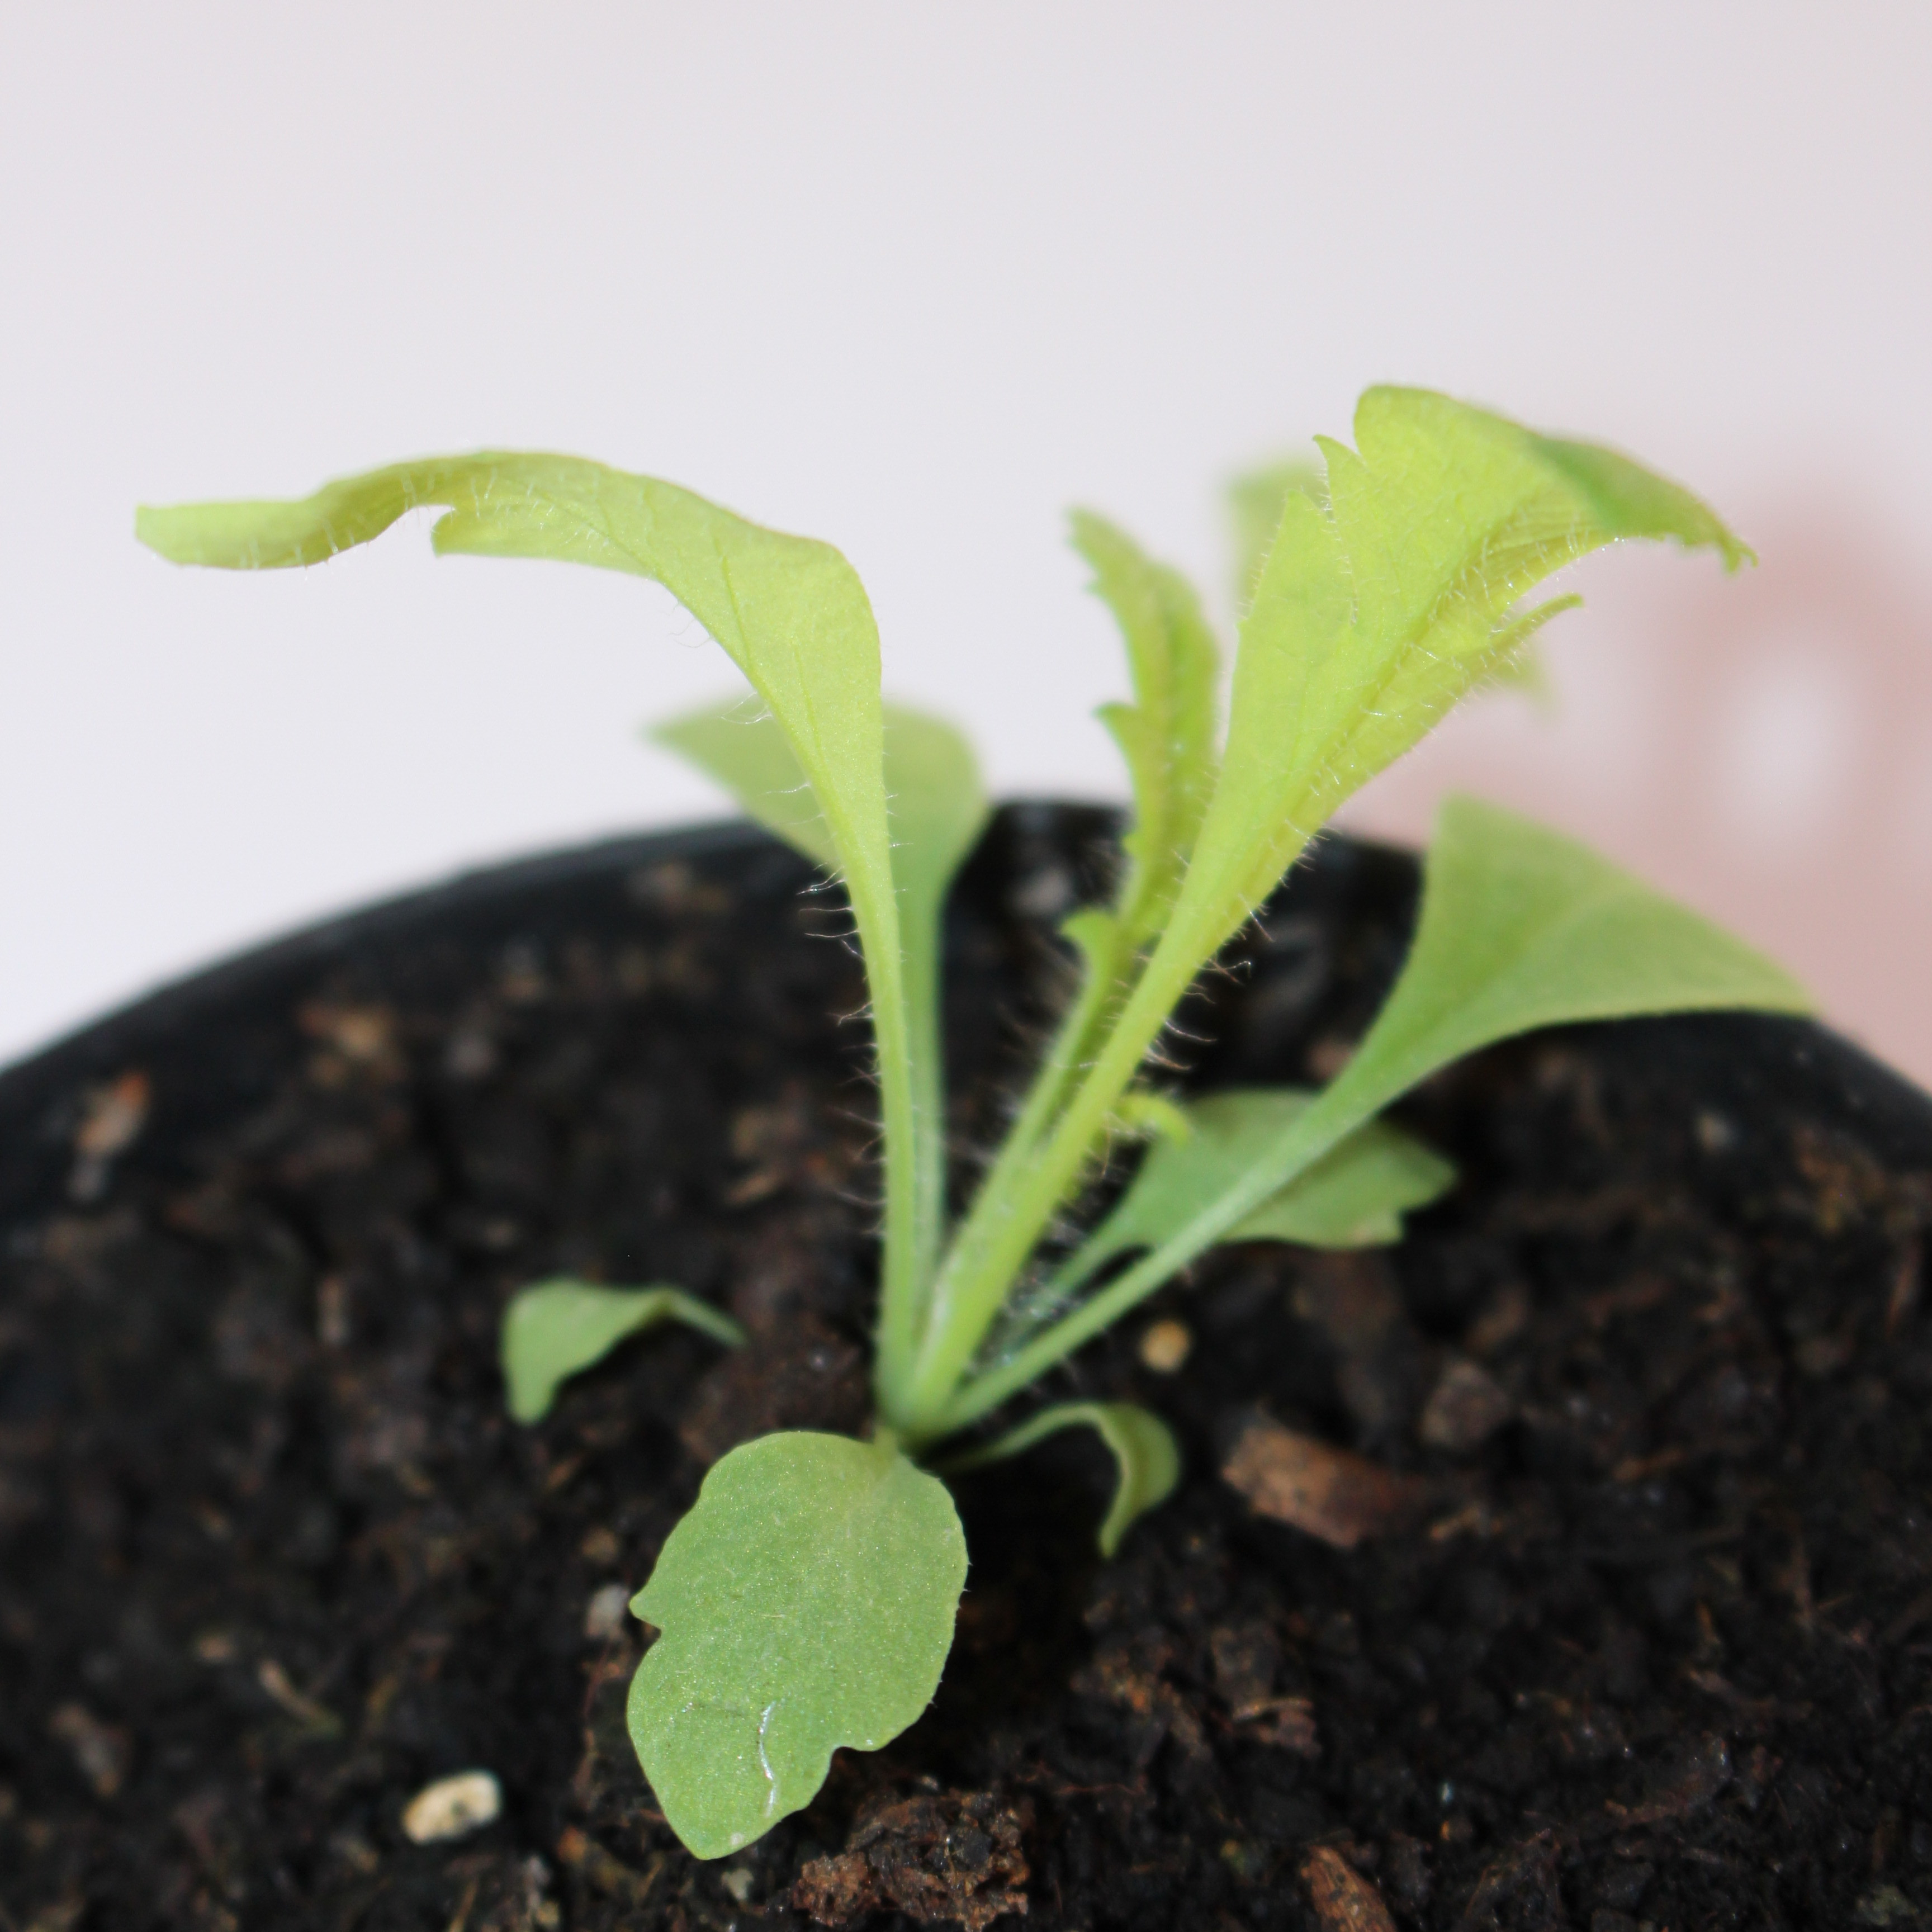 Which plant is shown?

Papaver rhoeas
